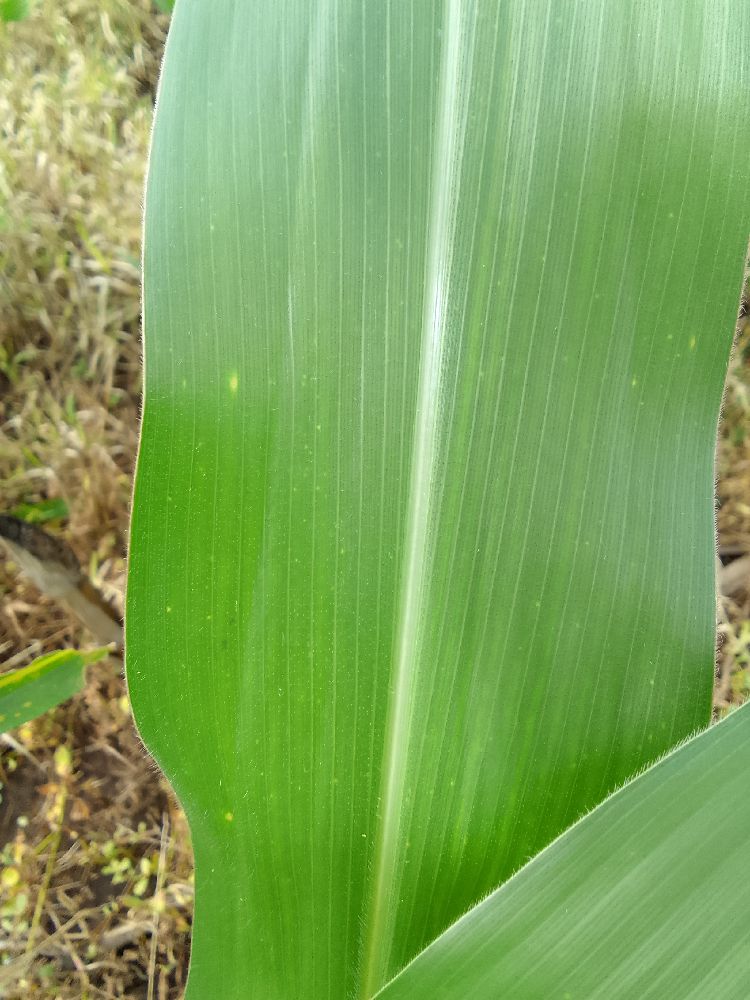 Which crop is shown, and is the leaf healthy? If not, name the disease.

maize, healthy
